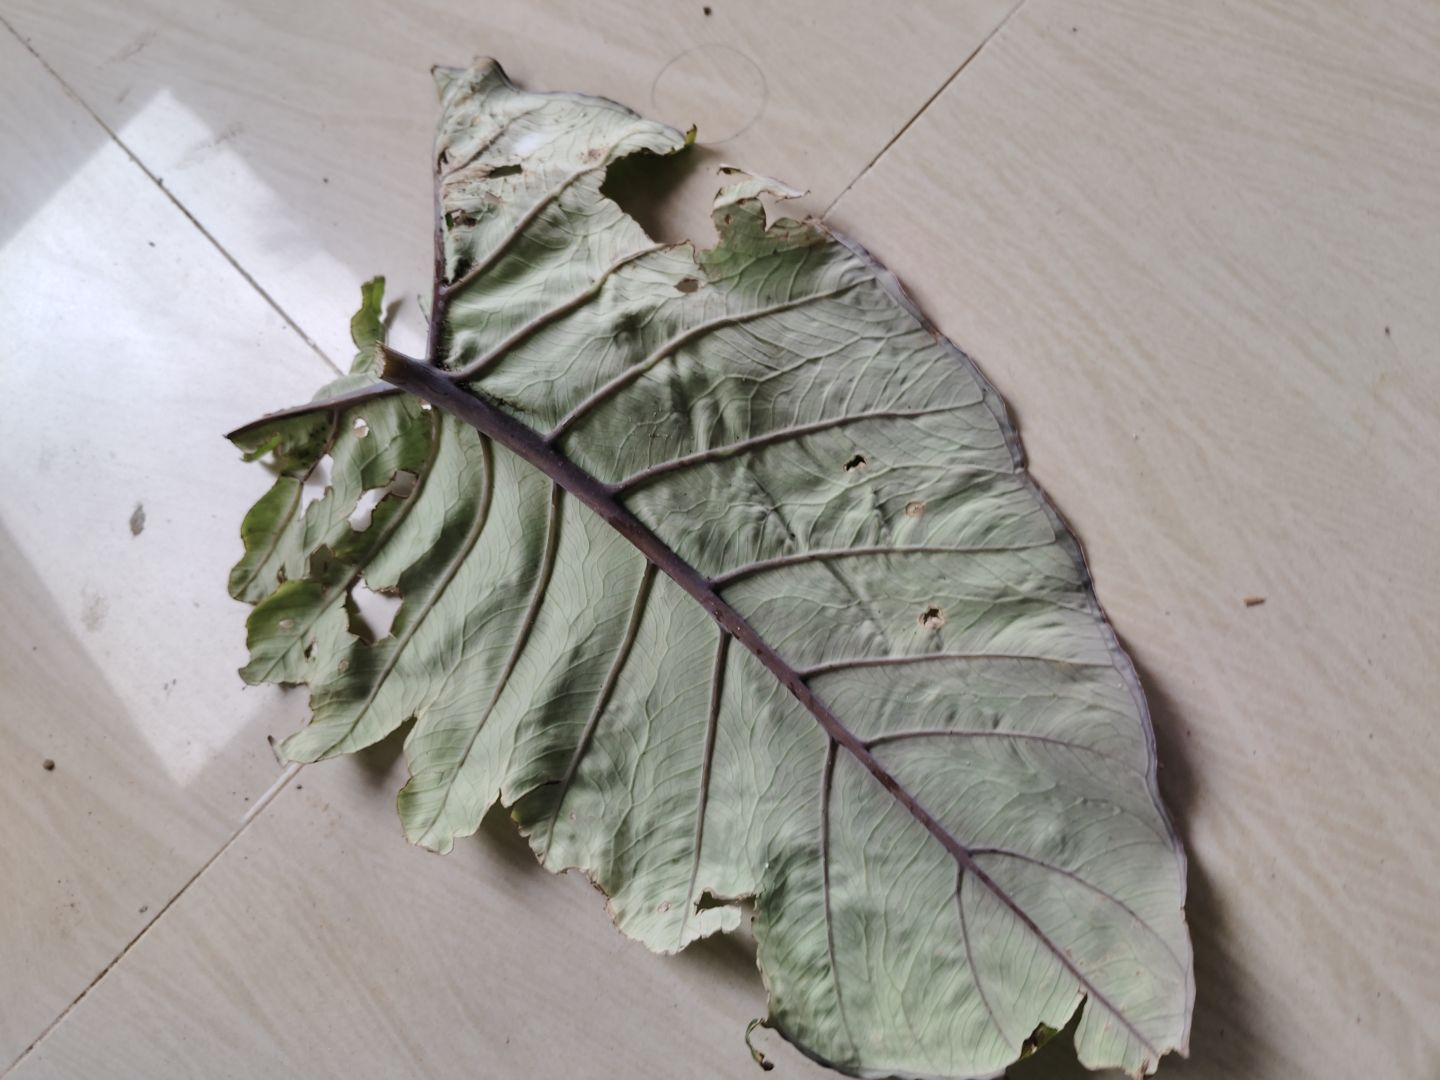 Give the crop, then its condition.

taro, leaf blight
